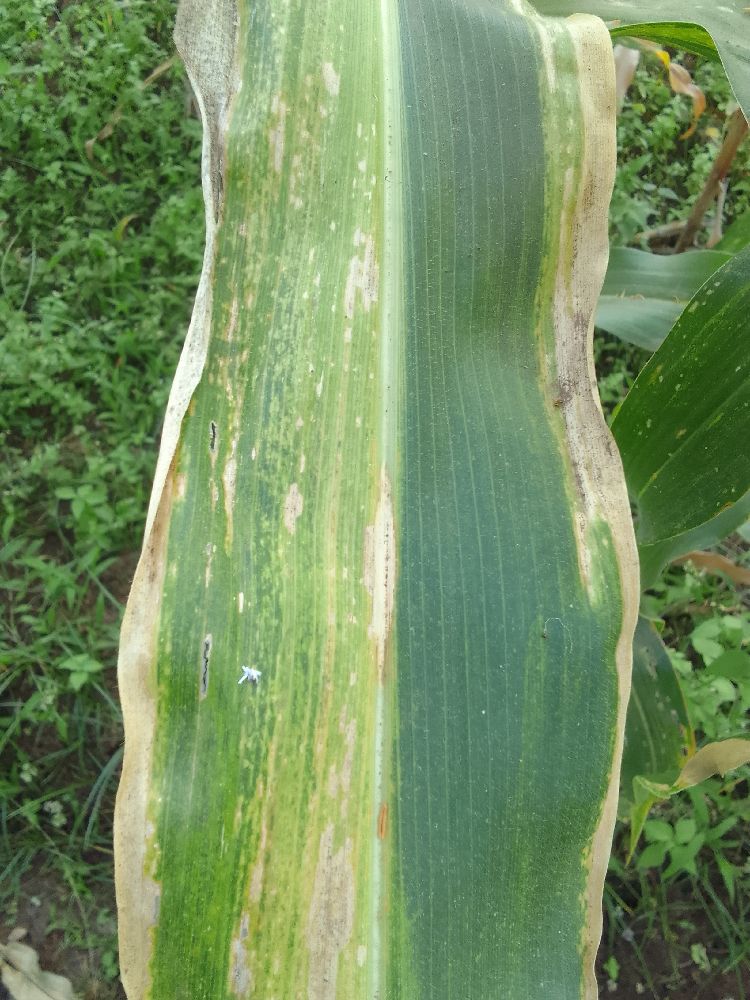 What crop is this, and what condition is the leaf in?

maize, maize lethal necrosis
